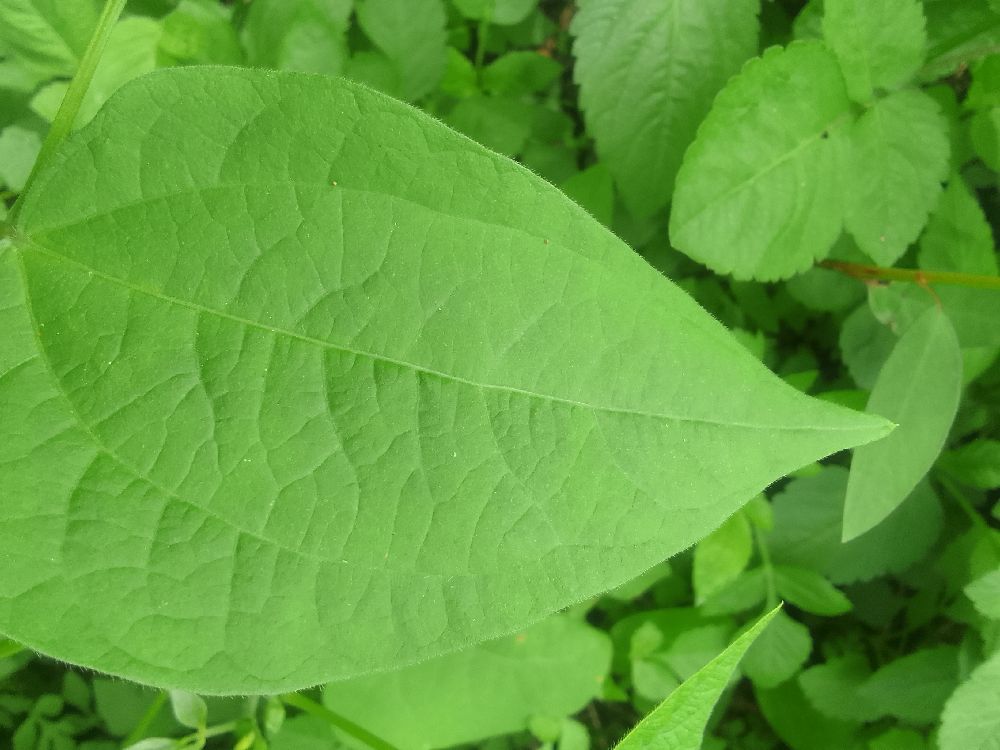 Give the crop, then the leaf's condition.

common bean, healthy
